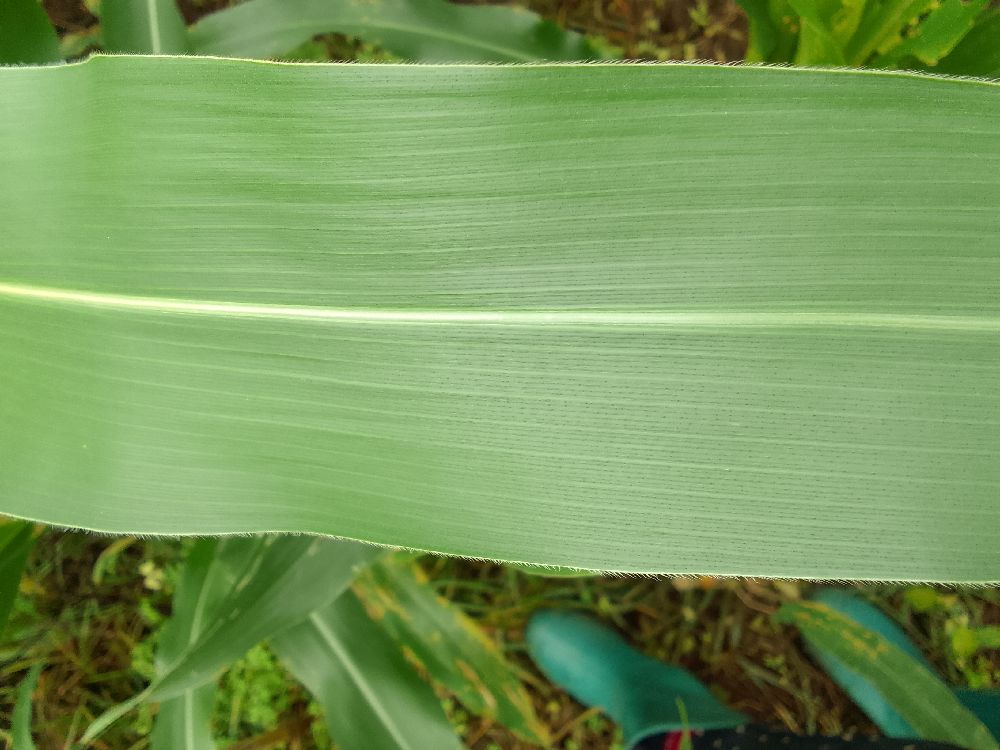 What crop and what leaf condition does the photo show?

maize, healthy
